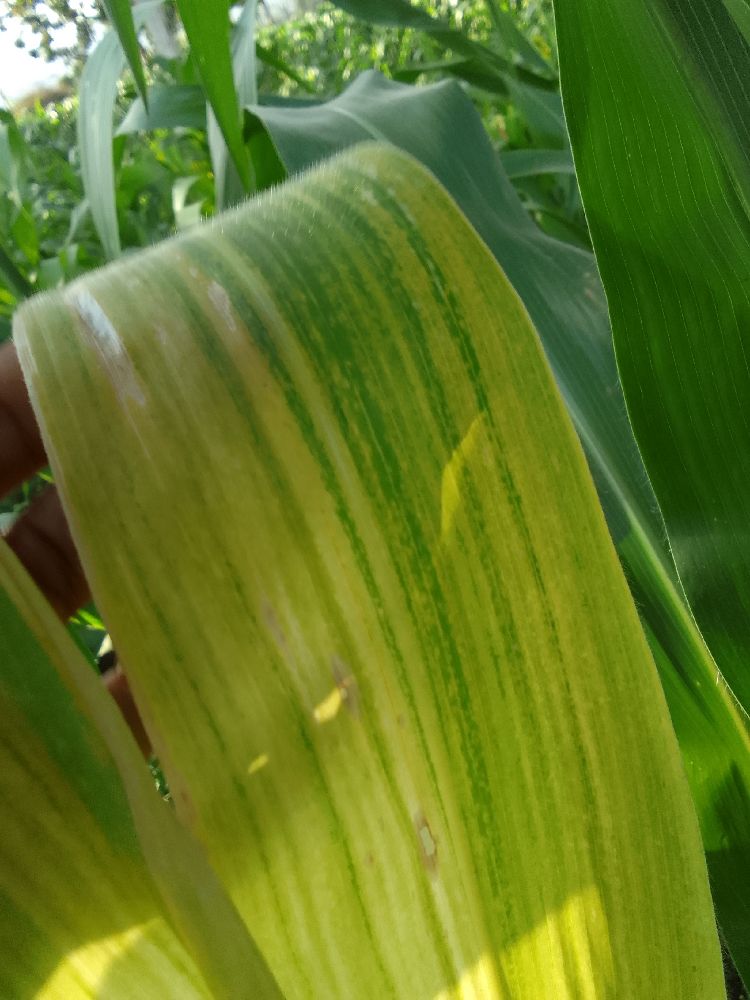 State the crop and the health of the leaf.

maize, maize lethal necrosis
